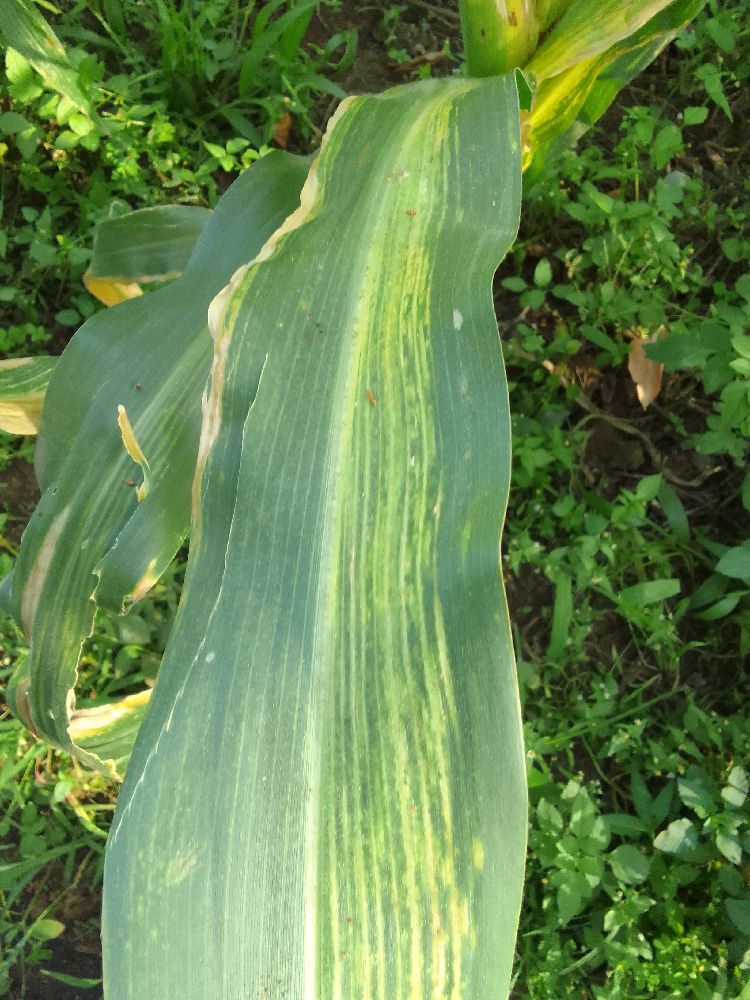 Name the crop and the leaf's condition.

maize, maize lethal necrosis
